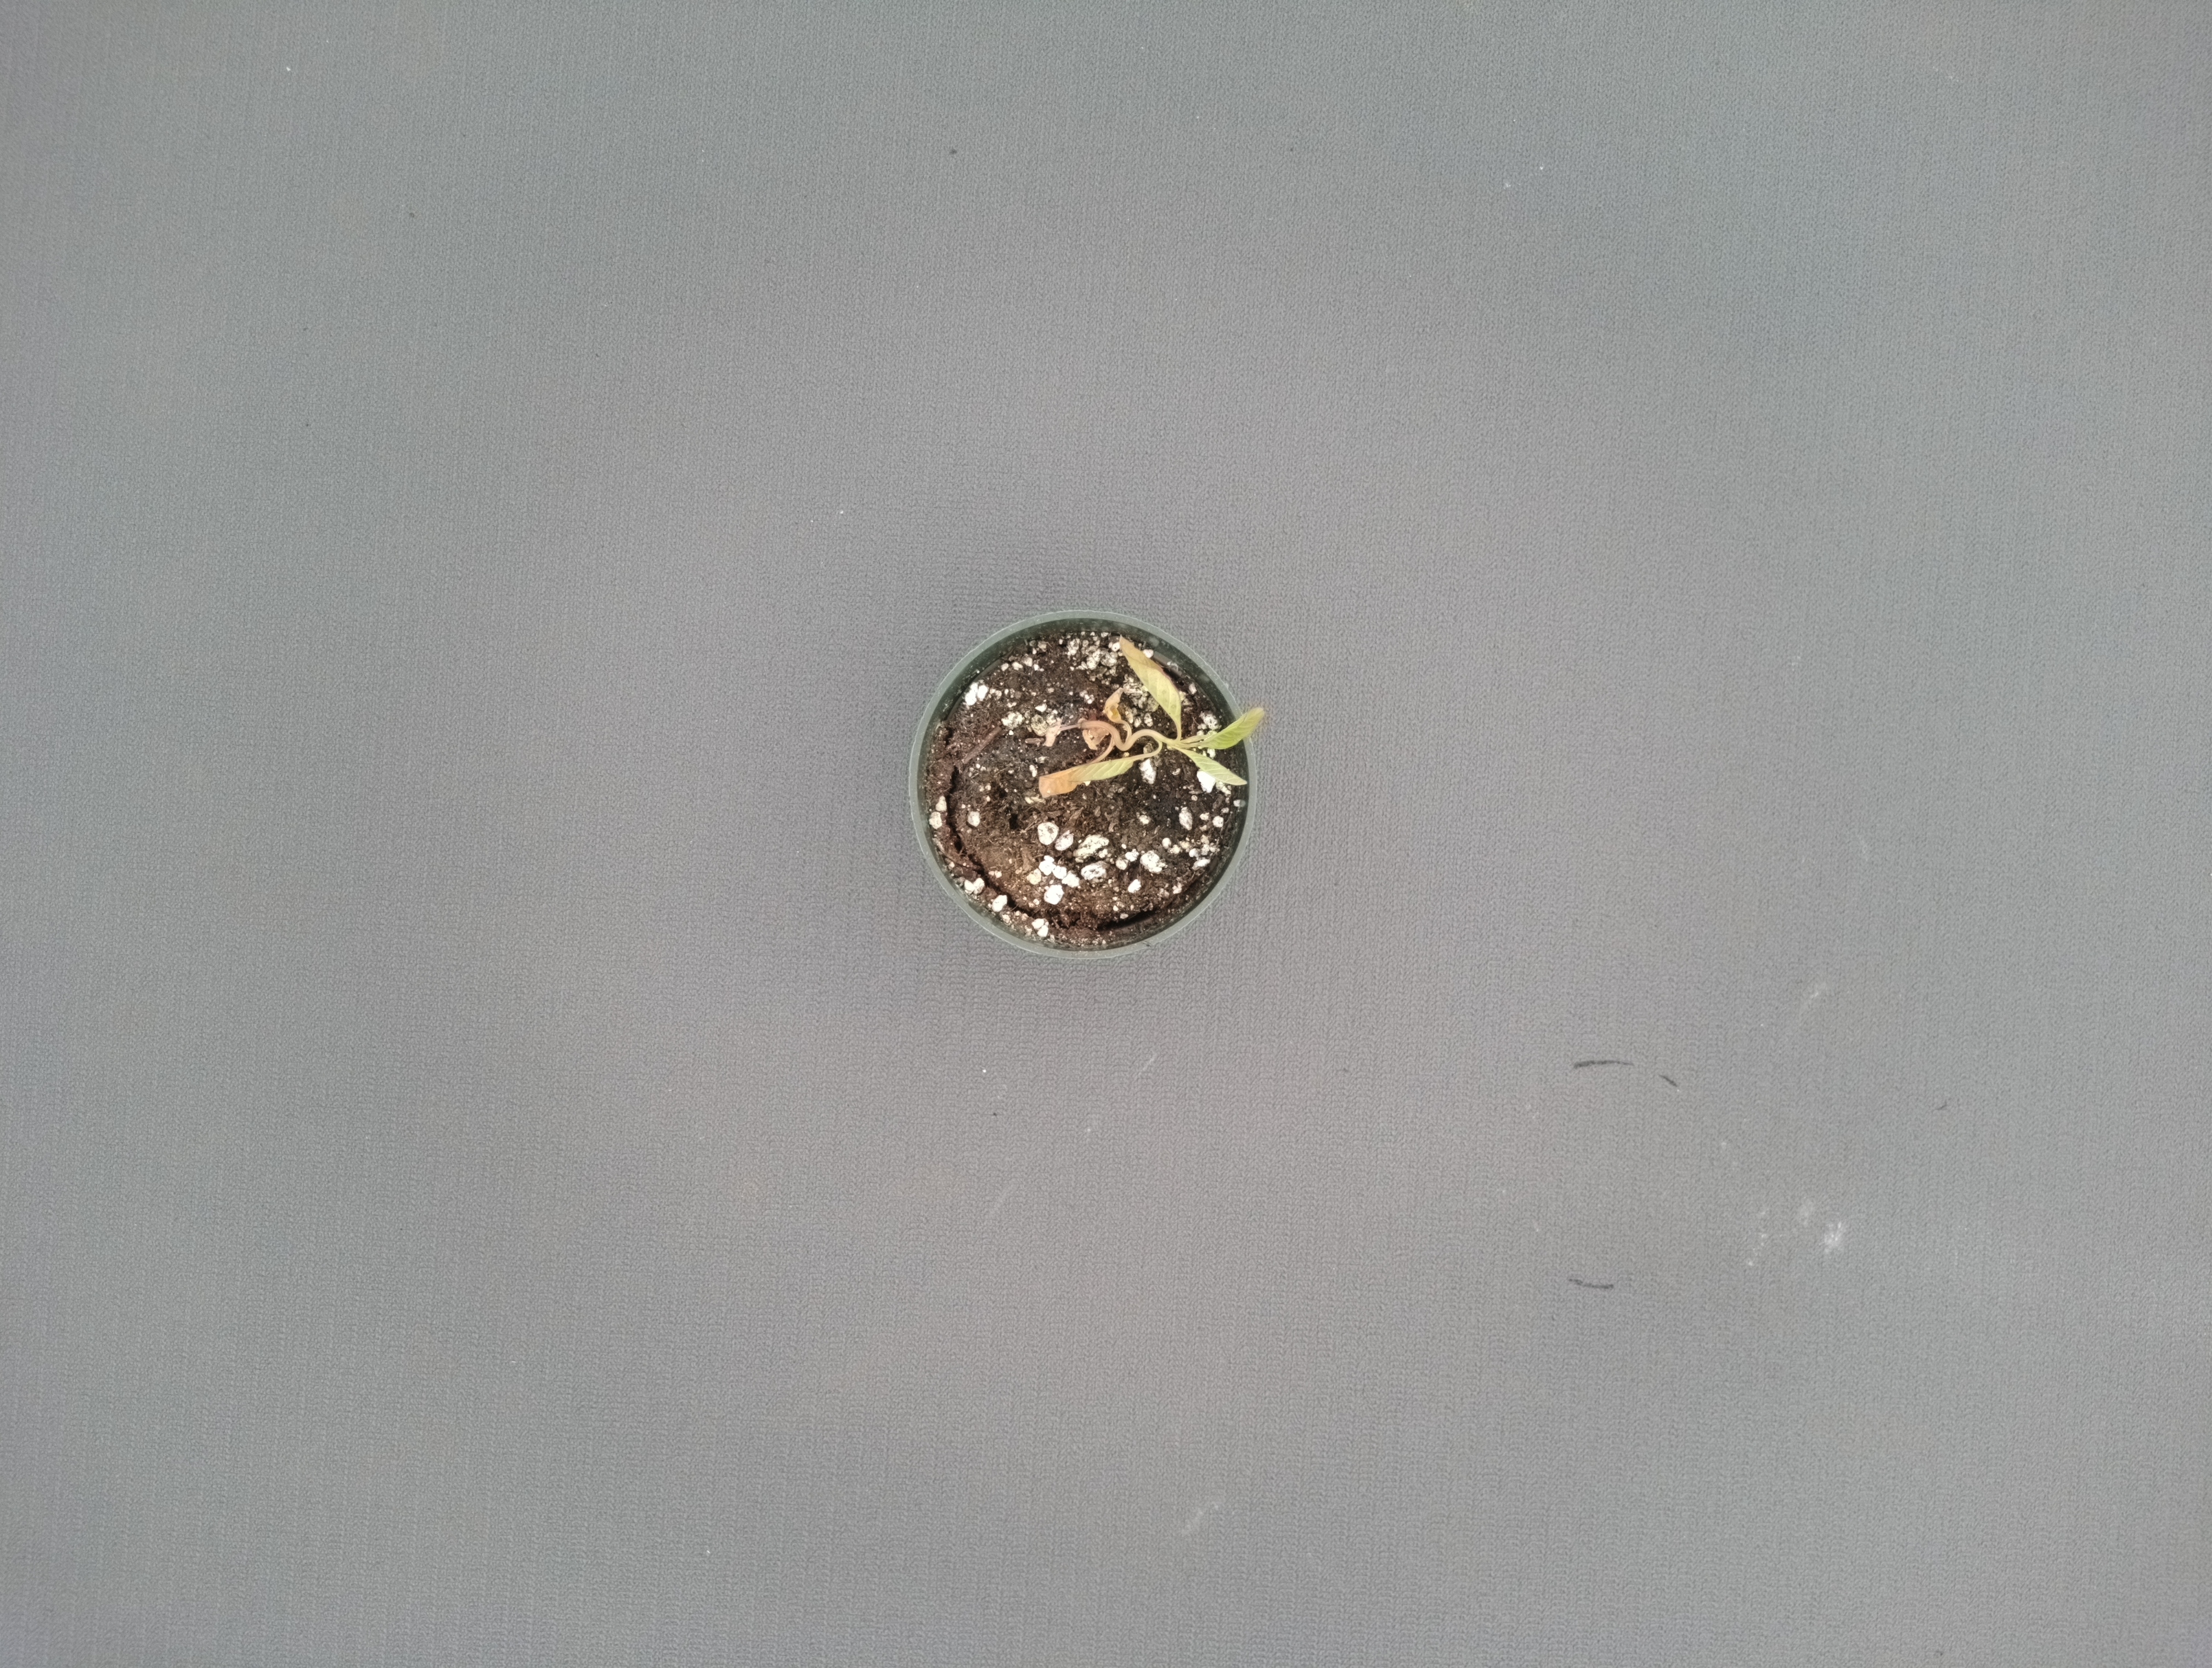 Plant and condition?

waterhemp, epinasty
